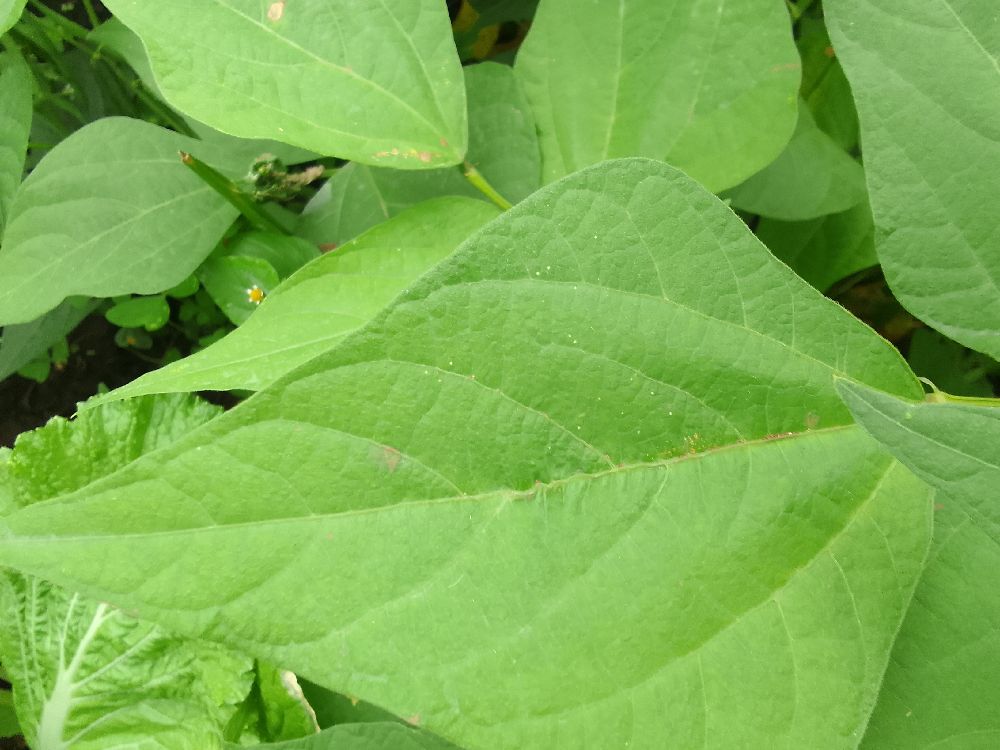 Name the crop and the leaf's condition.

common bean, healthy
